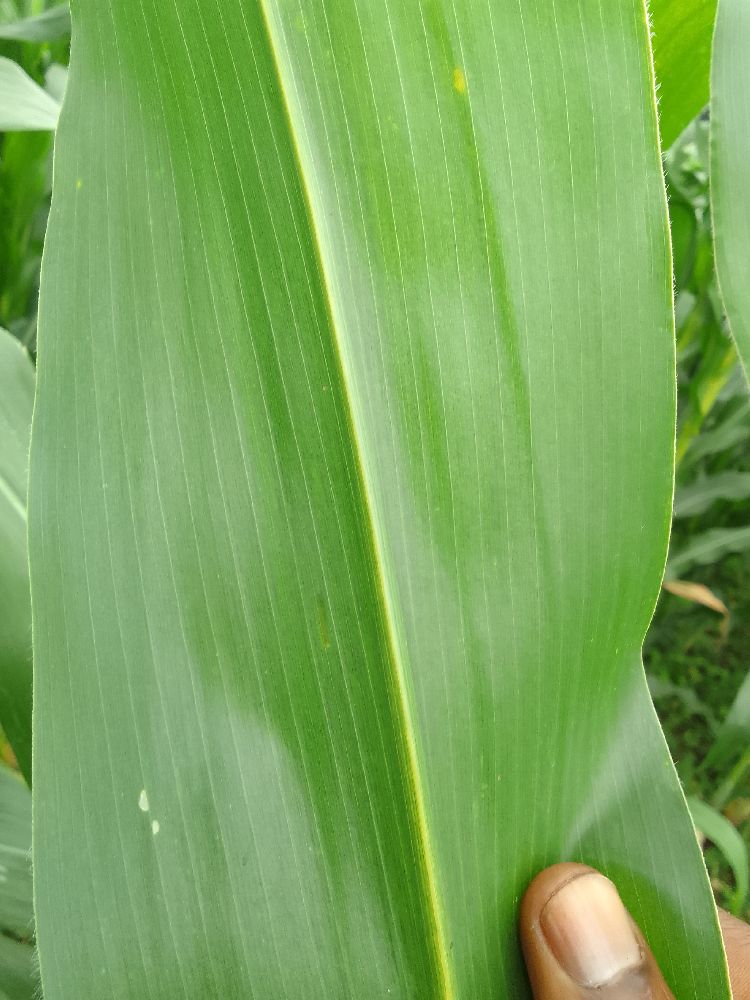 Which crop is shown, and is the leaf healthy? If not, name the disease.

maize, healthy
